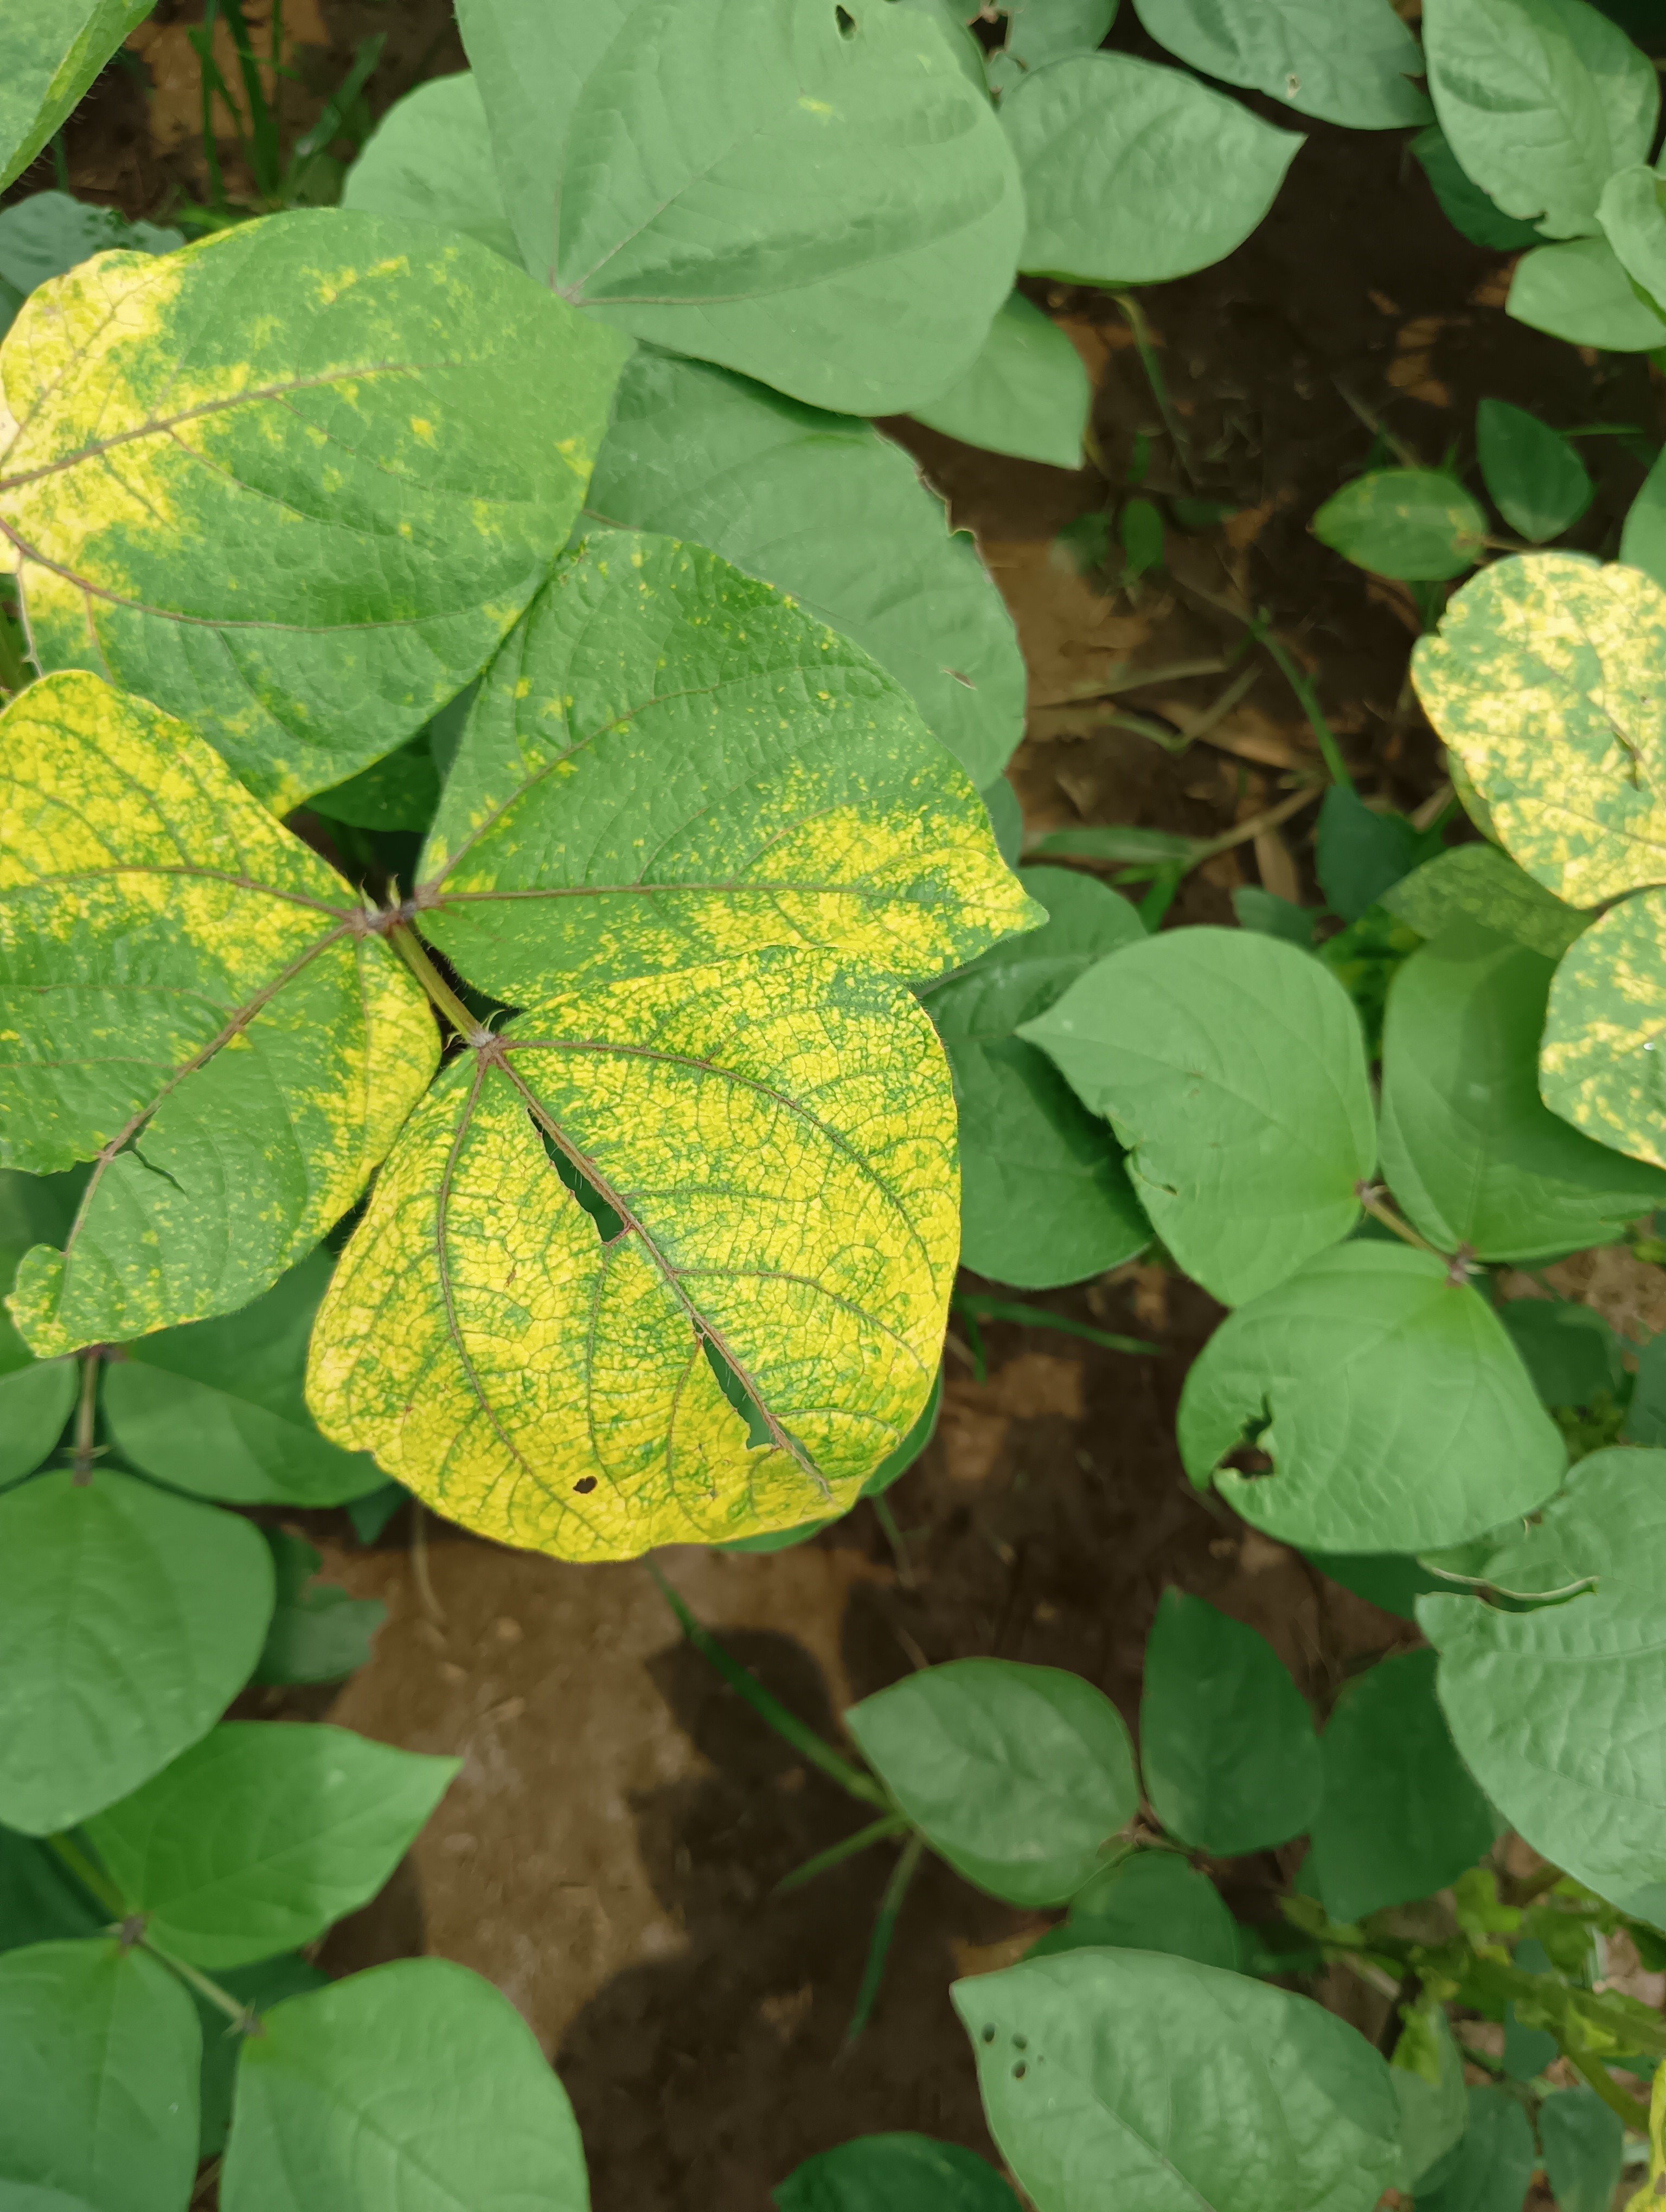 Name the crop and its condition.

mungbean, yellow mosaic
